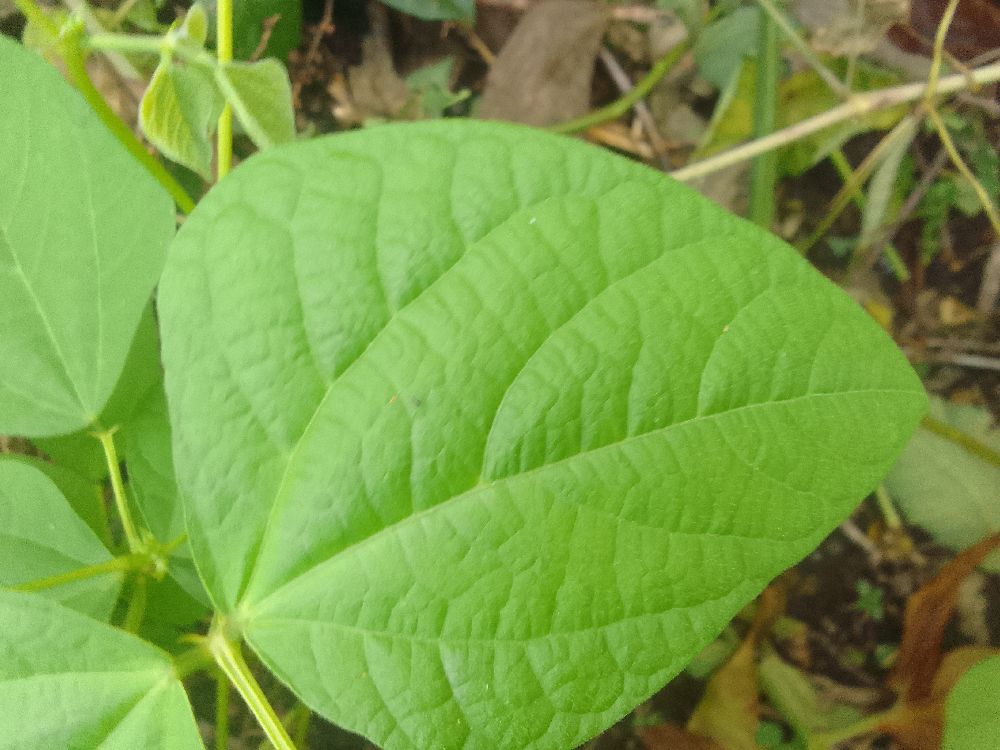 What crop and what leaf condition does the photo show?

common bean, healthy
